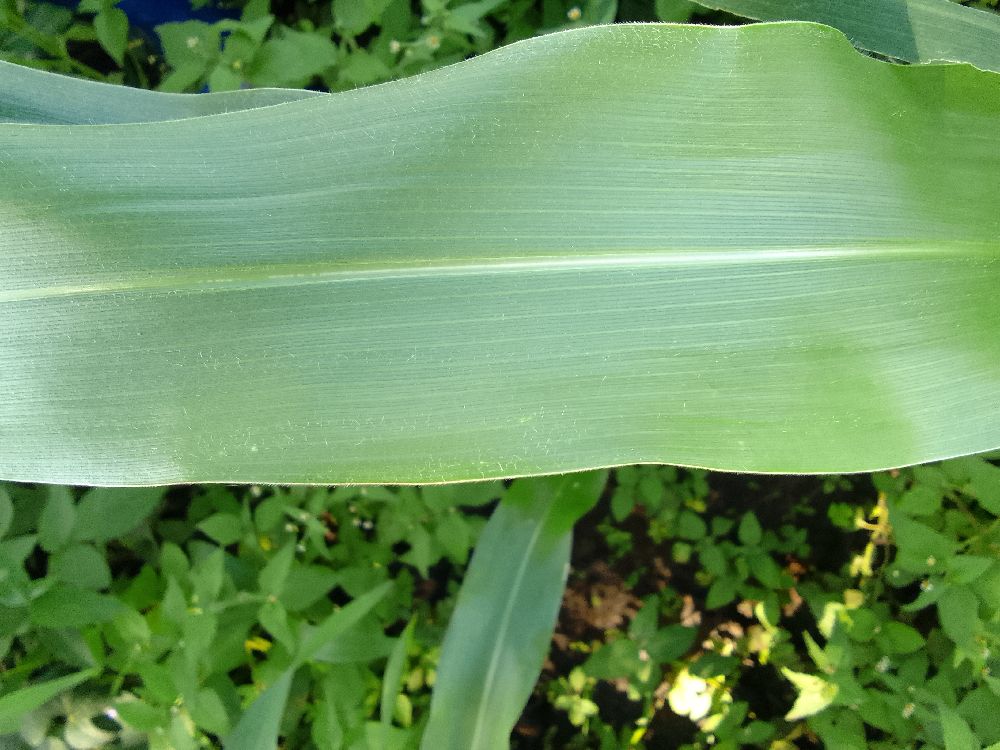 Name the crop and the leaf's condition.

maize, healthy
